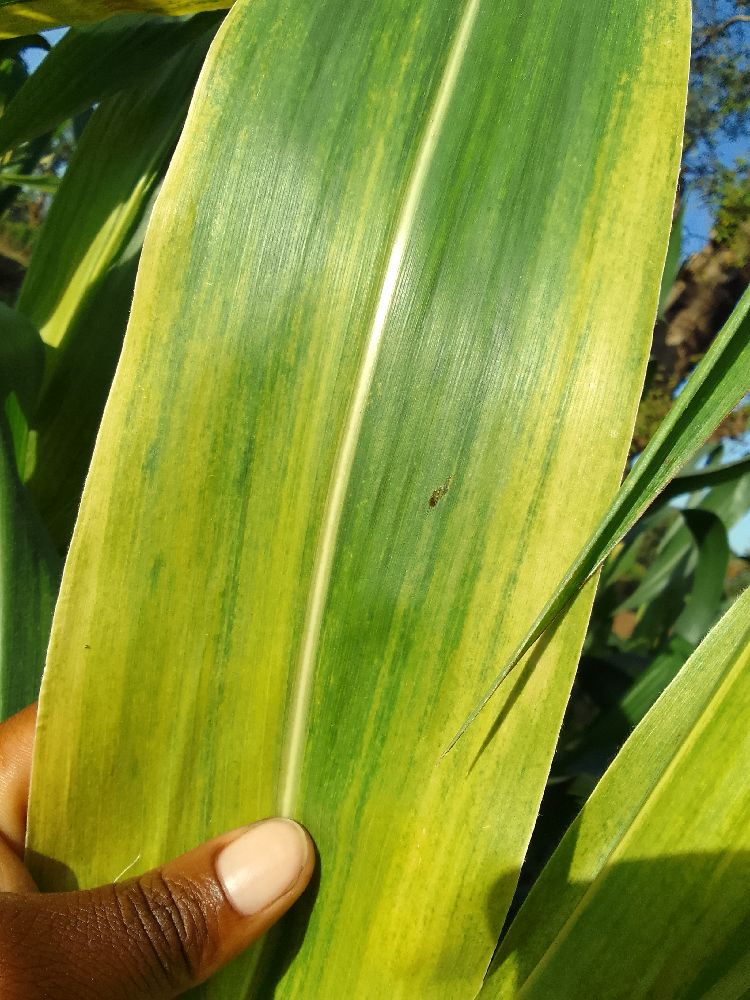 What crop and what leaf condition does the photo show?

maize, maize lethal necrosis
